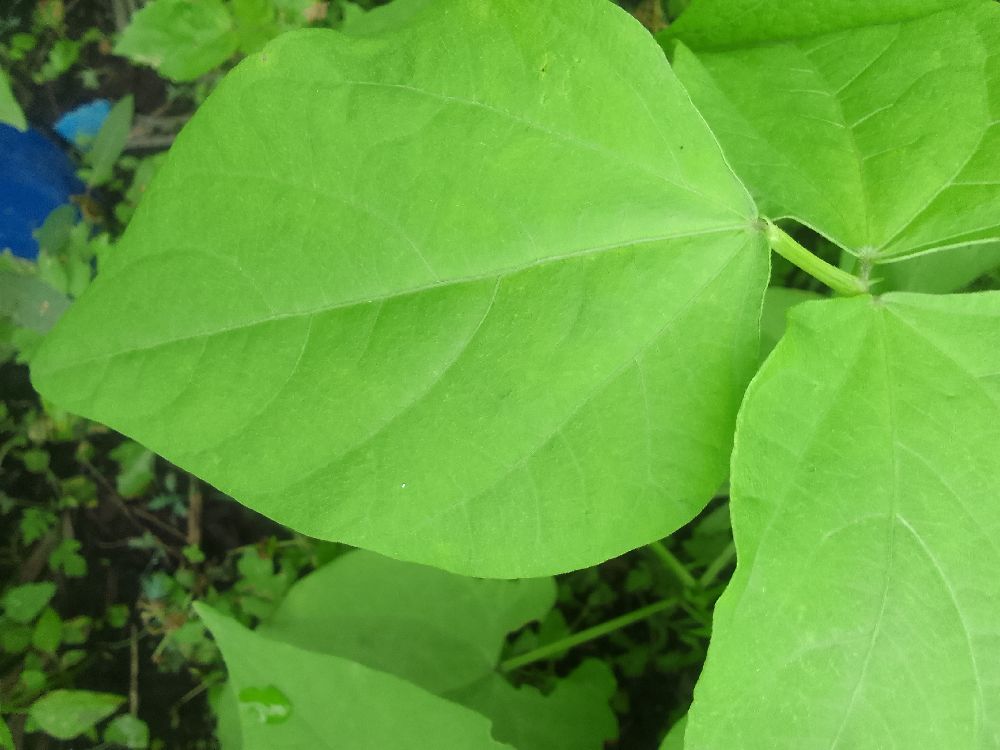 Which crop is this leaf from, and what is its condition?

common bean, healthy
